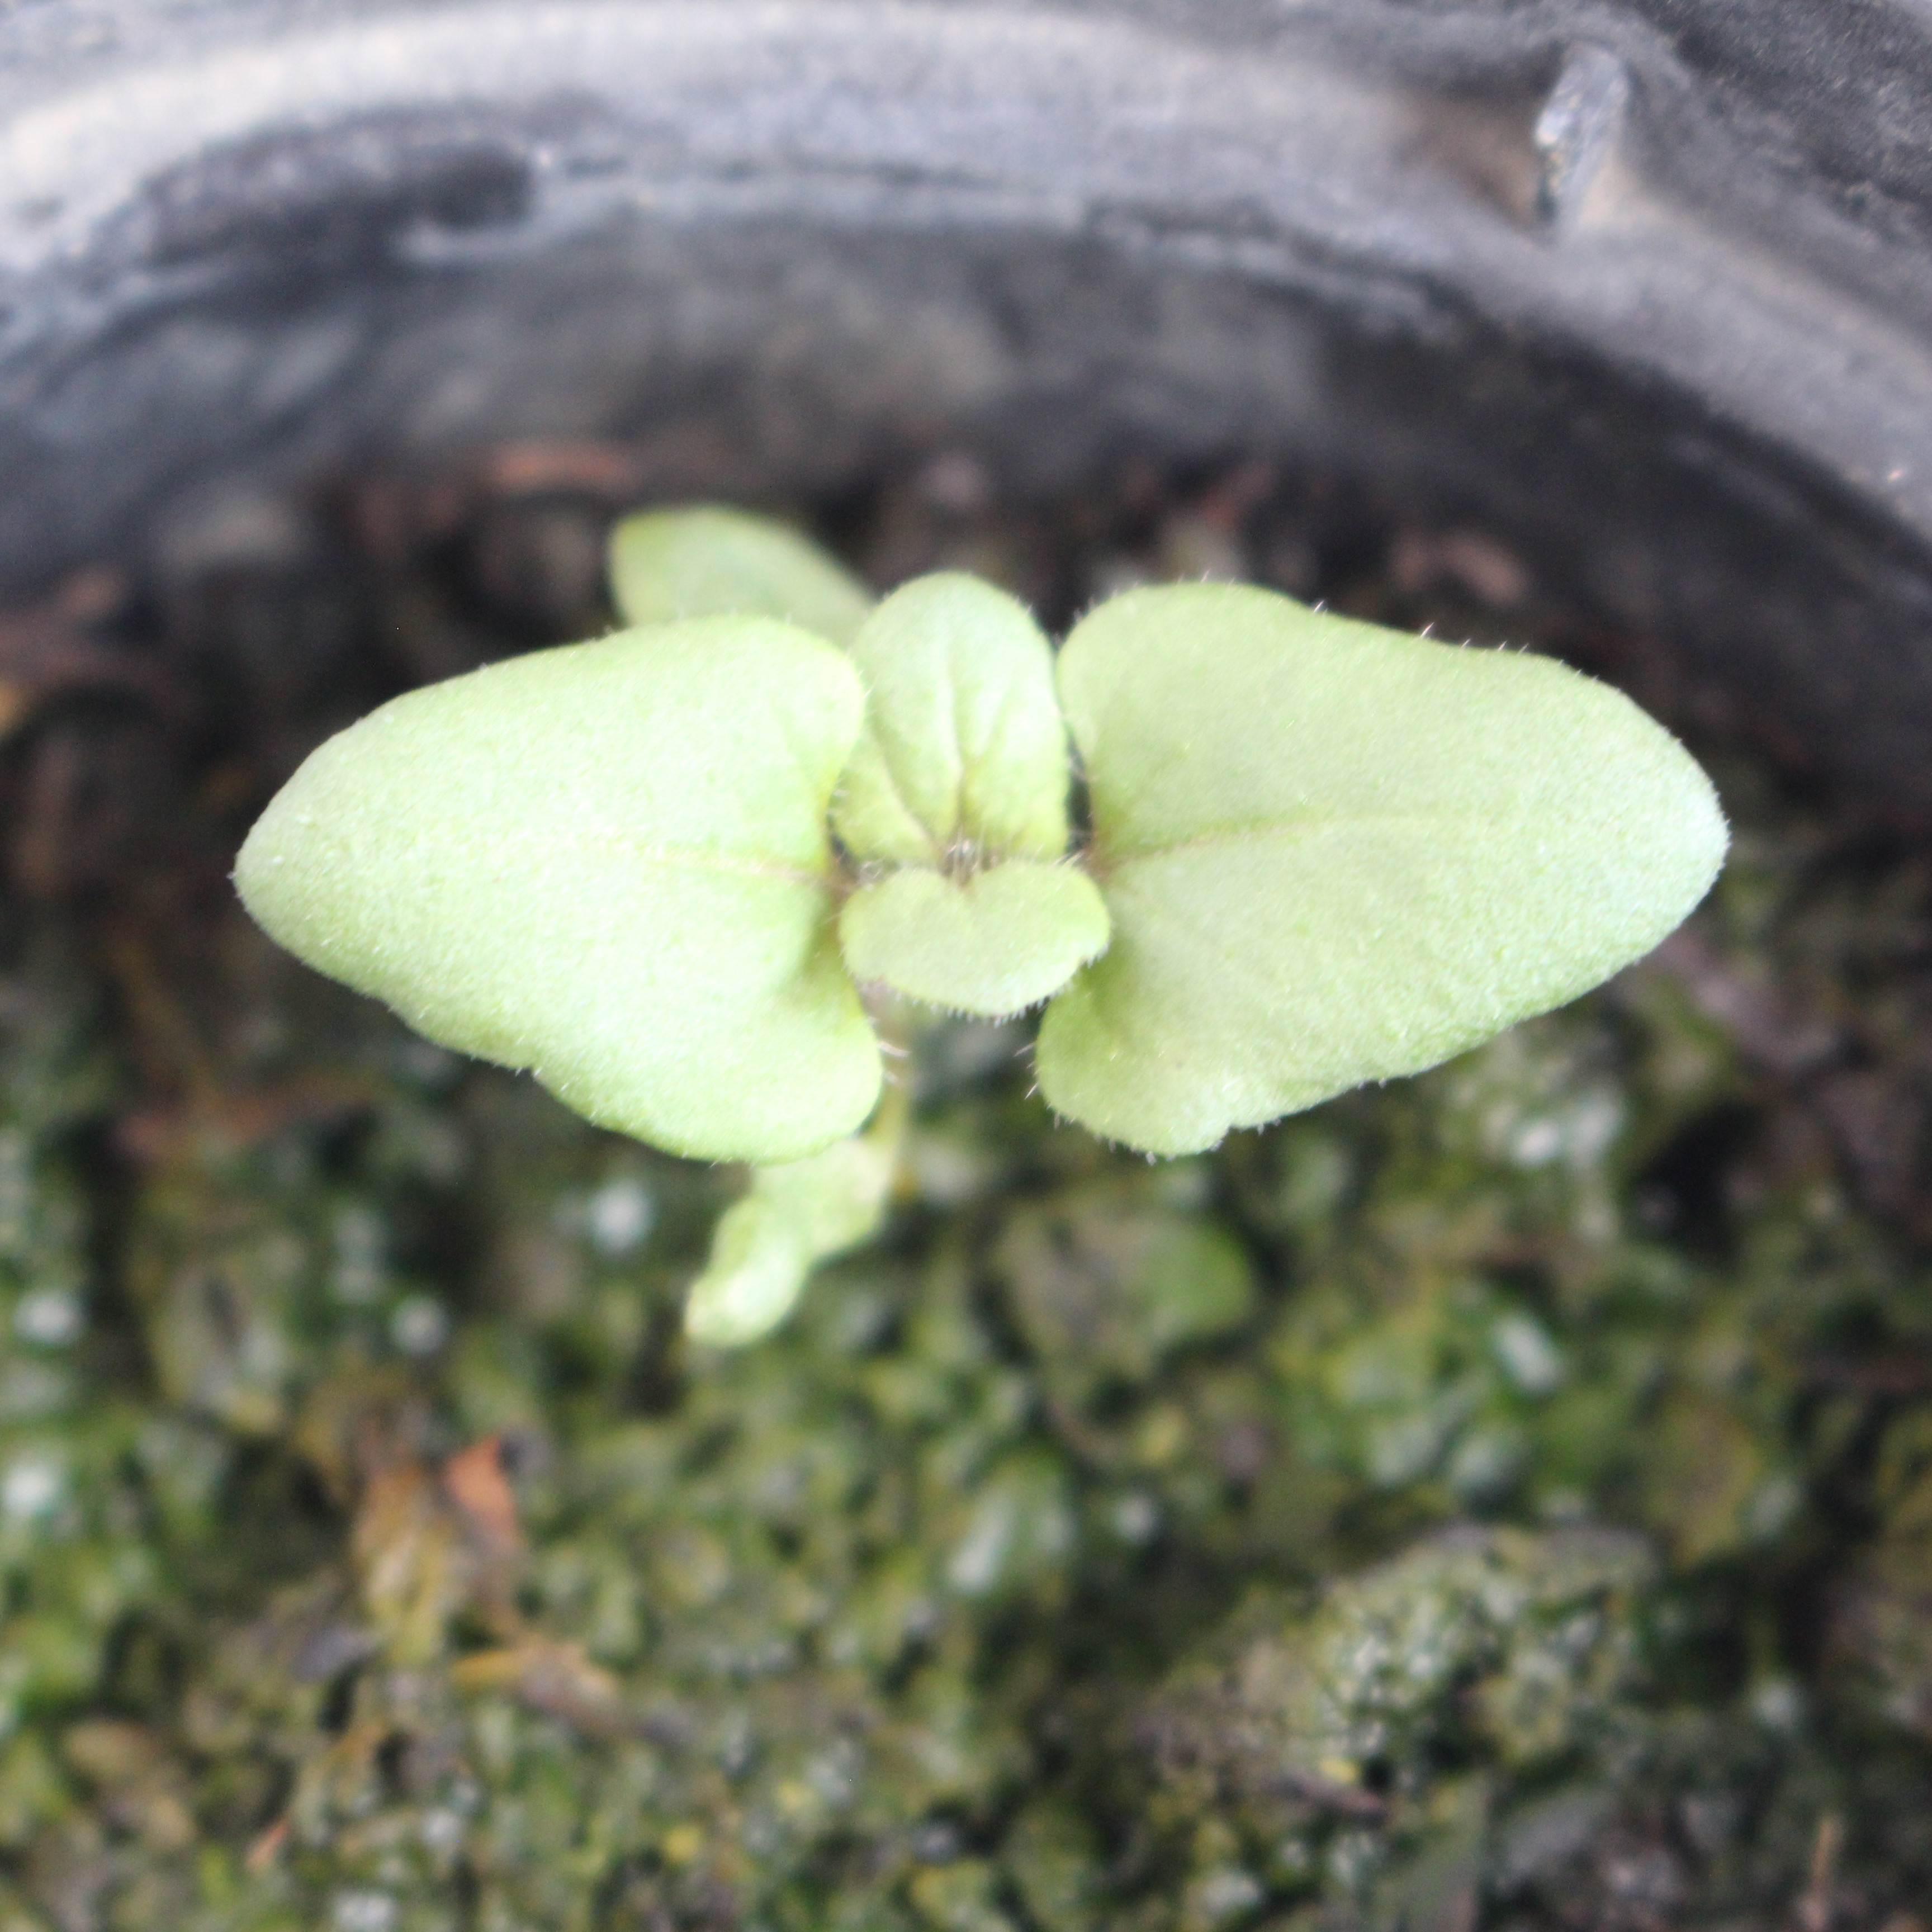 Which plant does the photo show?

Veronica persica
